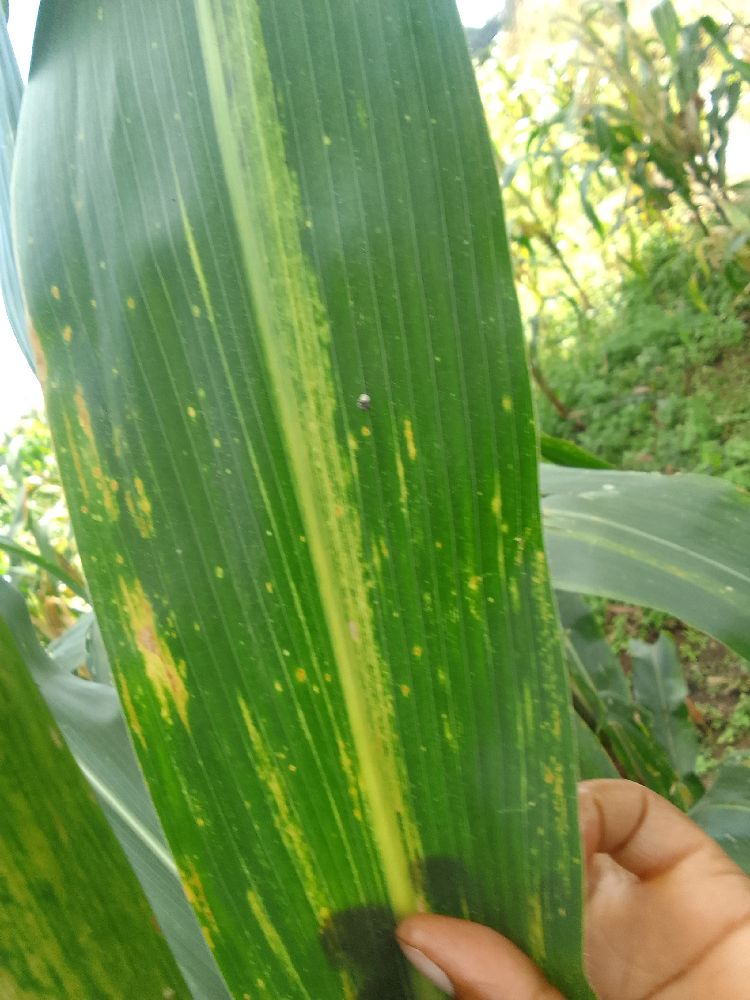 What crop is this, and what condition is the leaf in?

maize, maize lethal necrosis
